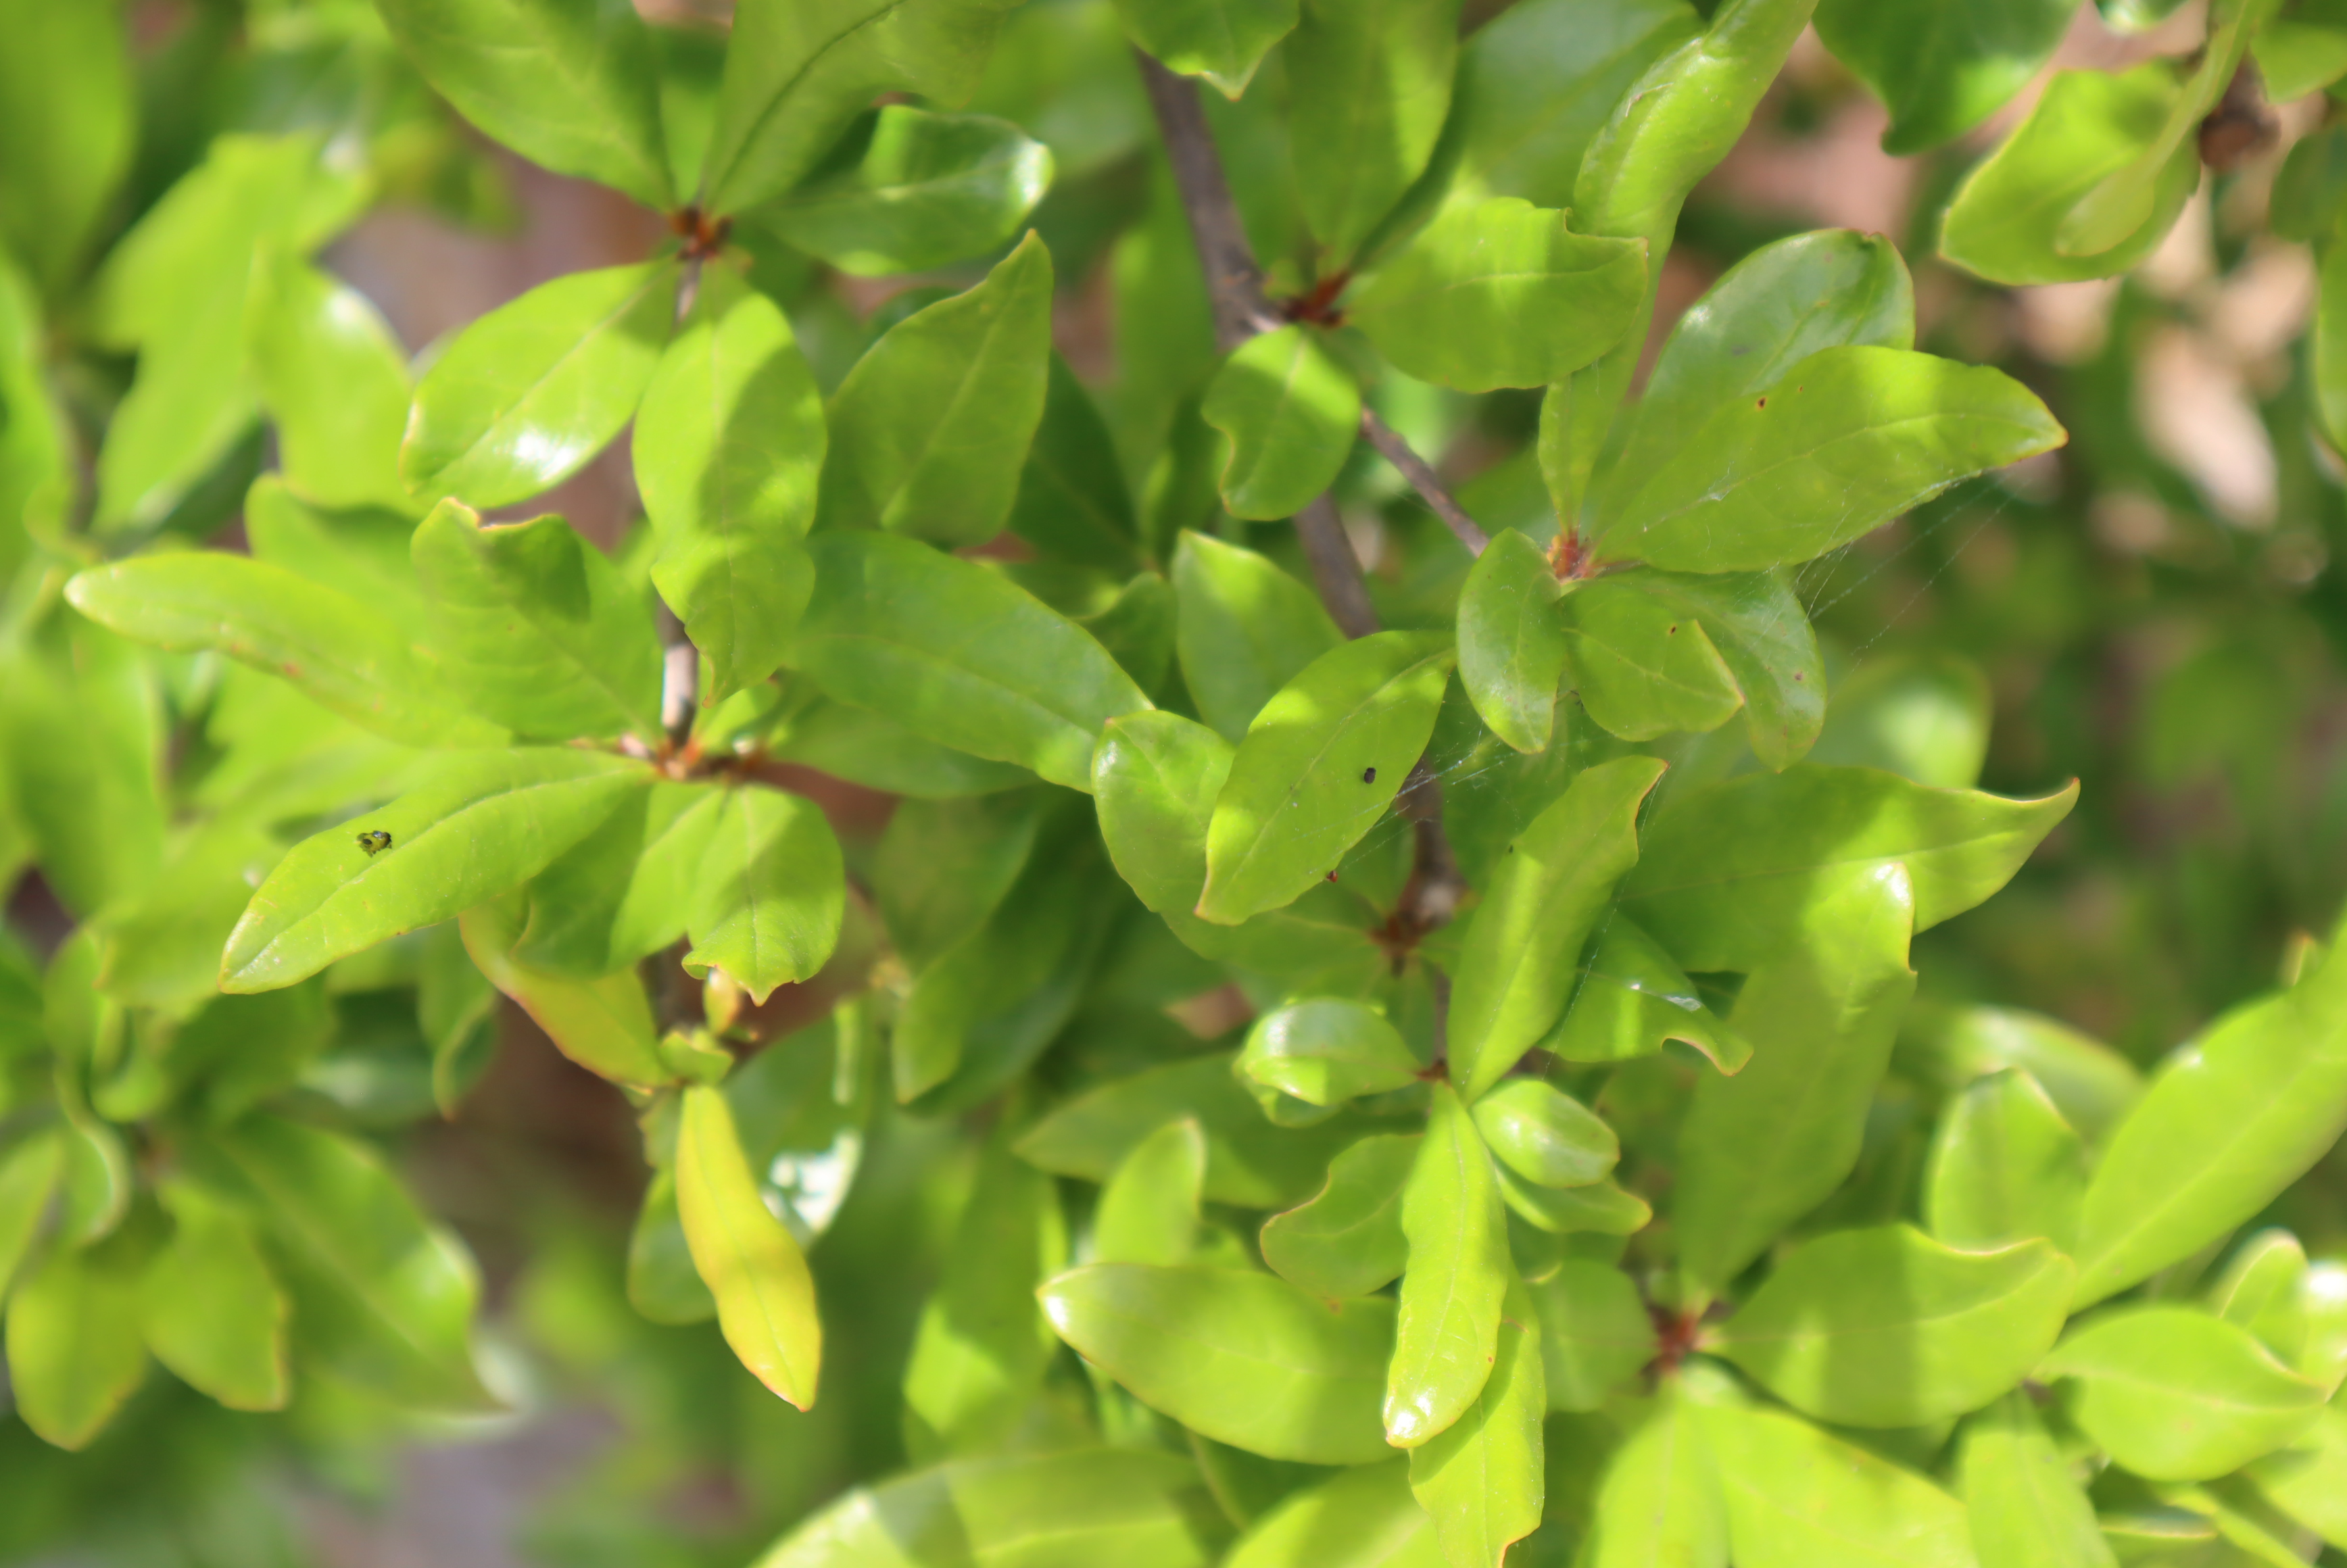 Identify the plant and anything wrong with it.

pomegranate, aphids, coniella granati
